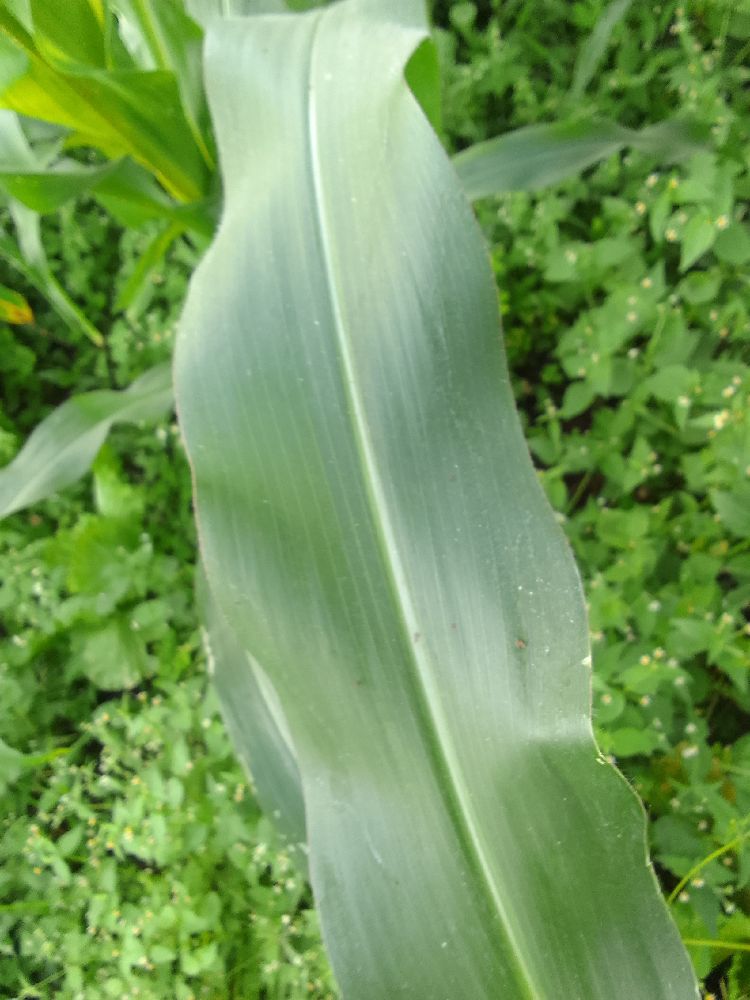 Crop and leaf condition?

maize, healthy
